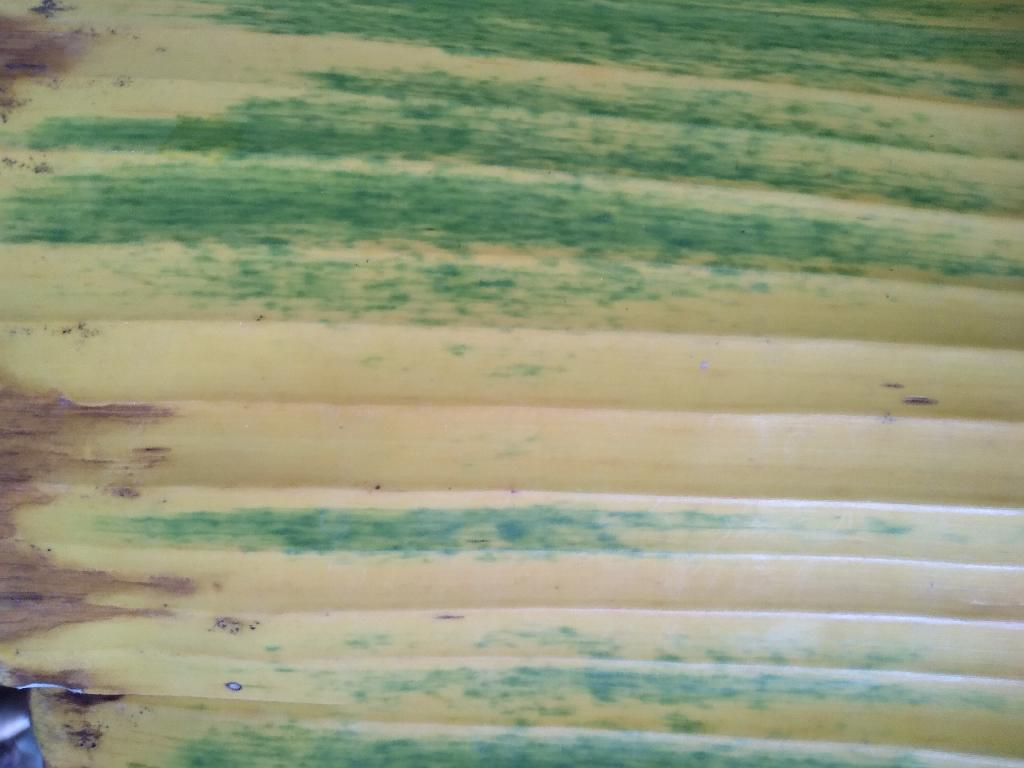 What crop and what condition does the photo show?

banana, fusarium wilt race 1
